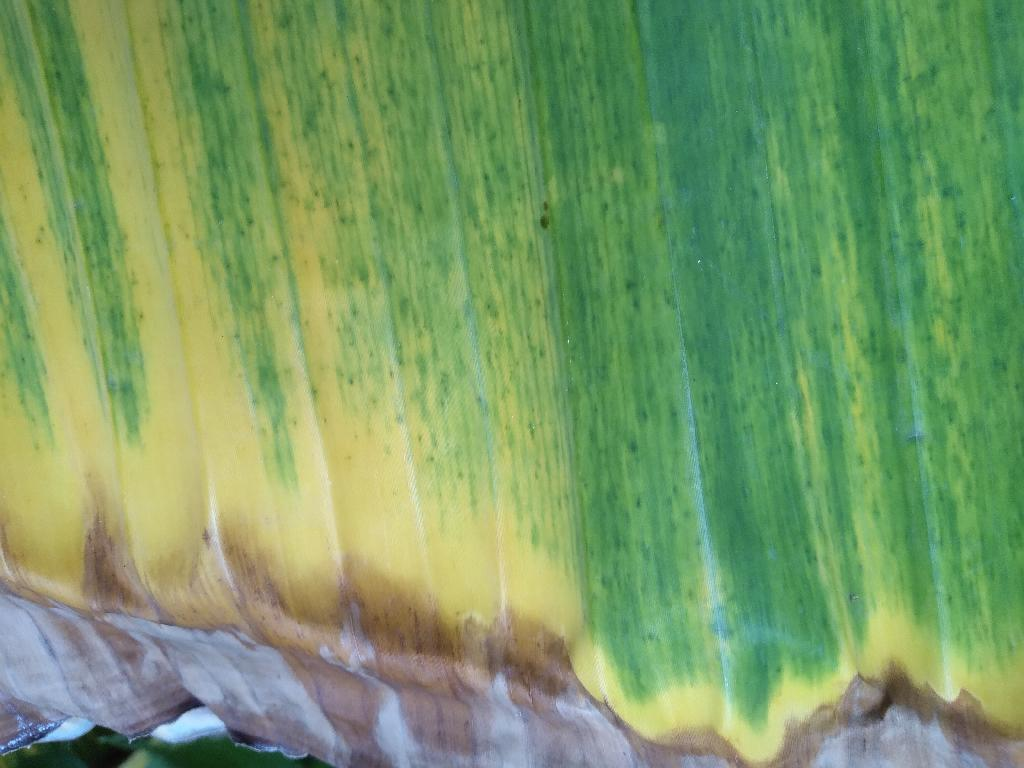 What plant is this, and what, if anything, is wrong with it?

banana, fusarium wilt race 1
